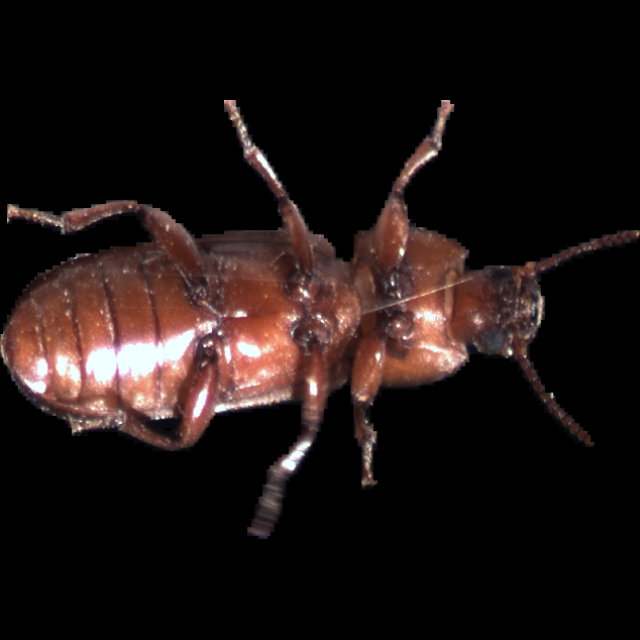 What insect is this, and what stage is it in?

mealworm beetle
